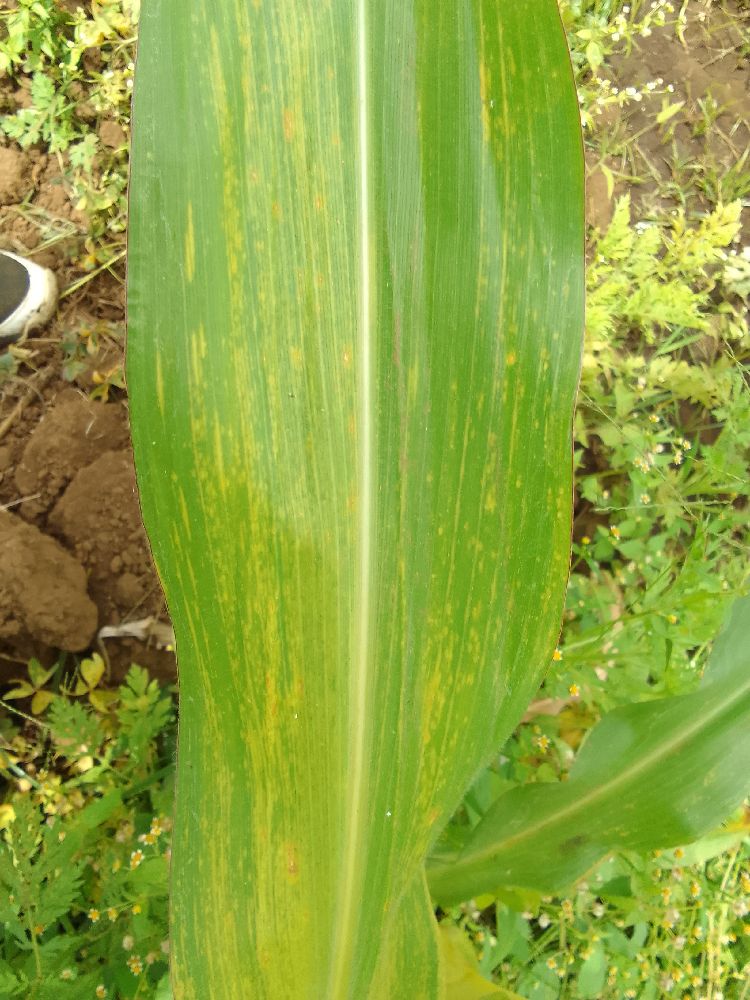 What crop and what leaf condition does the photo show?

maize, maize lethal necrosis
